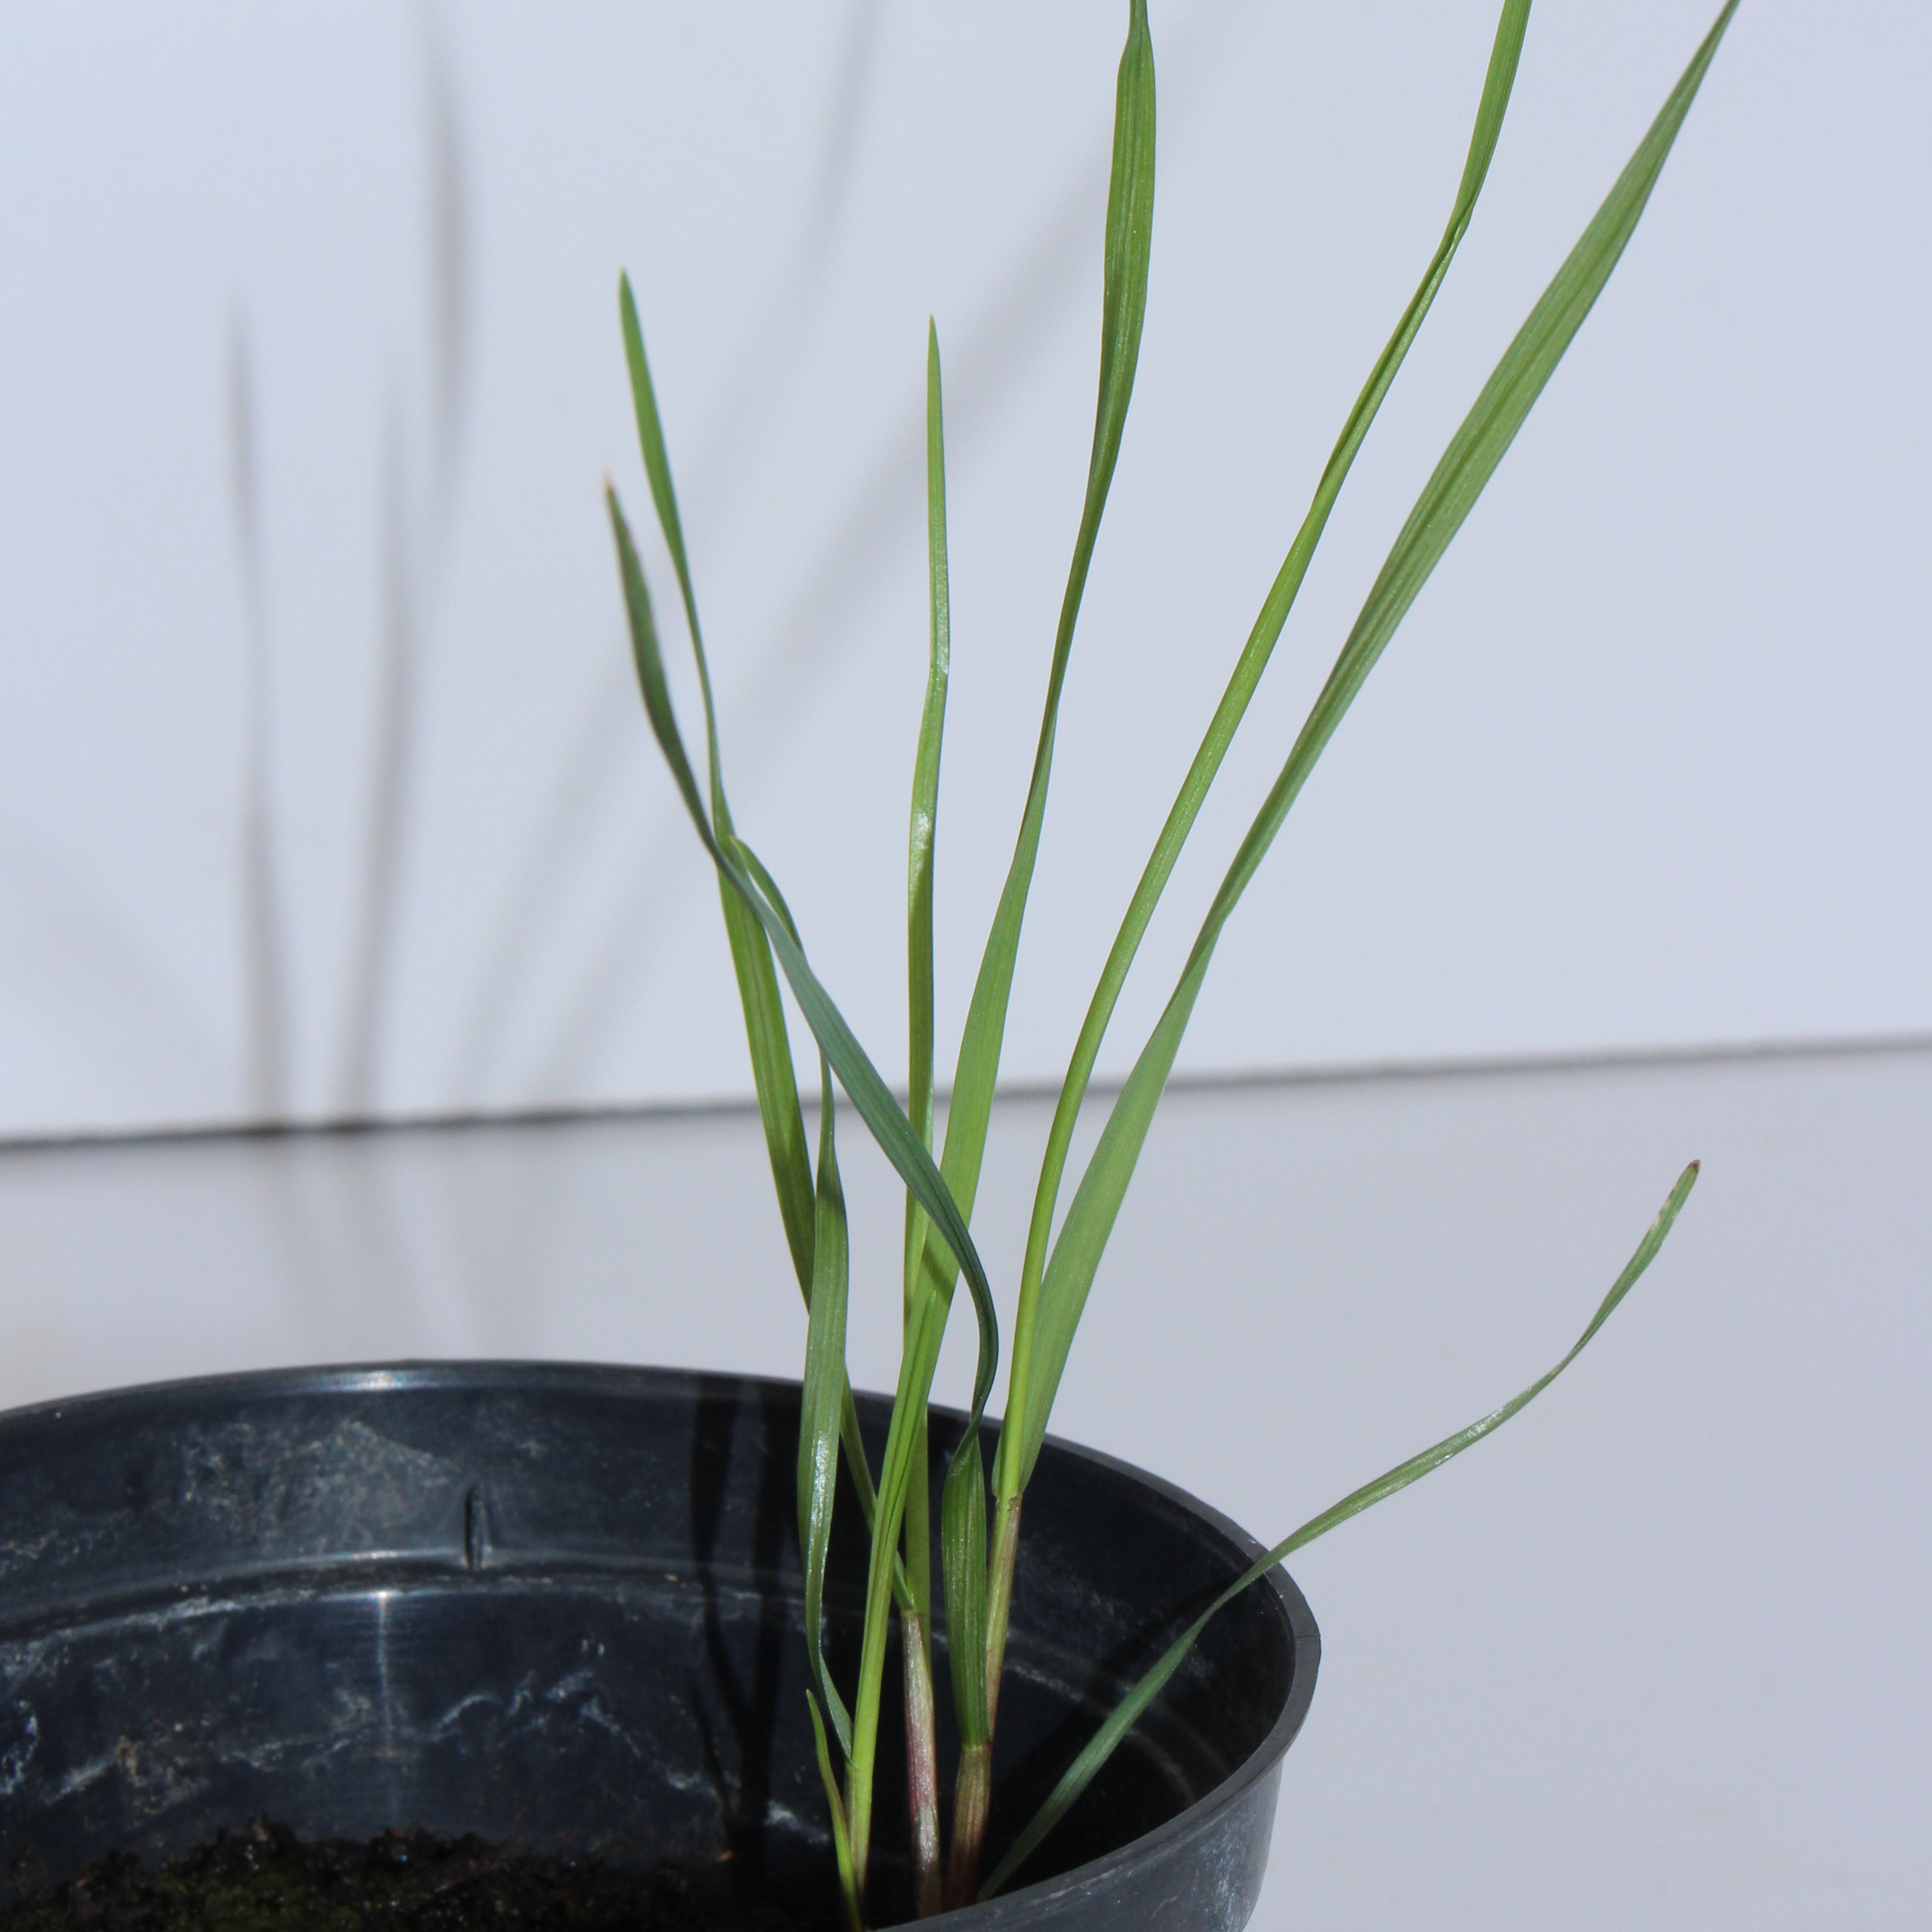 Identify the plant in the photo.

Lolium multiflorum
